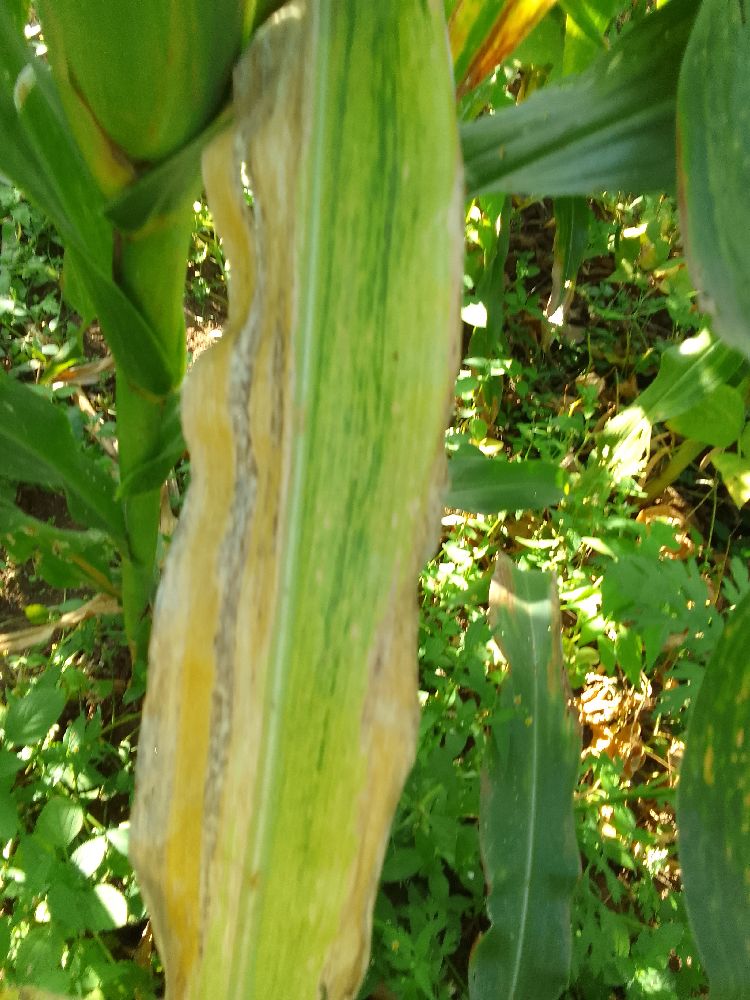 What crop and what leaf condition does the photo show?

maize, maize lethal necrosis
